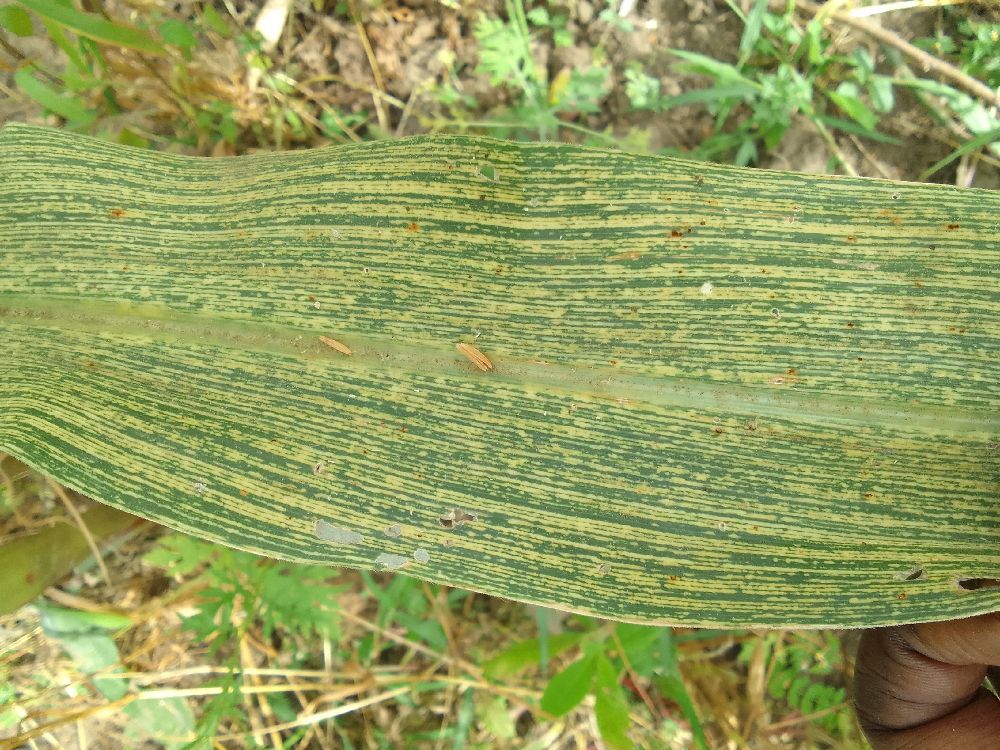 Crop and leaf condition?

maize, maize streak virus
